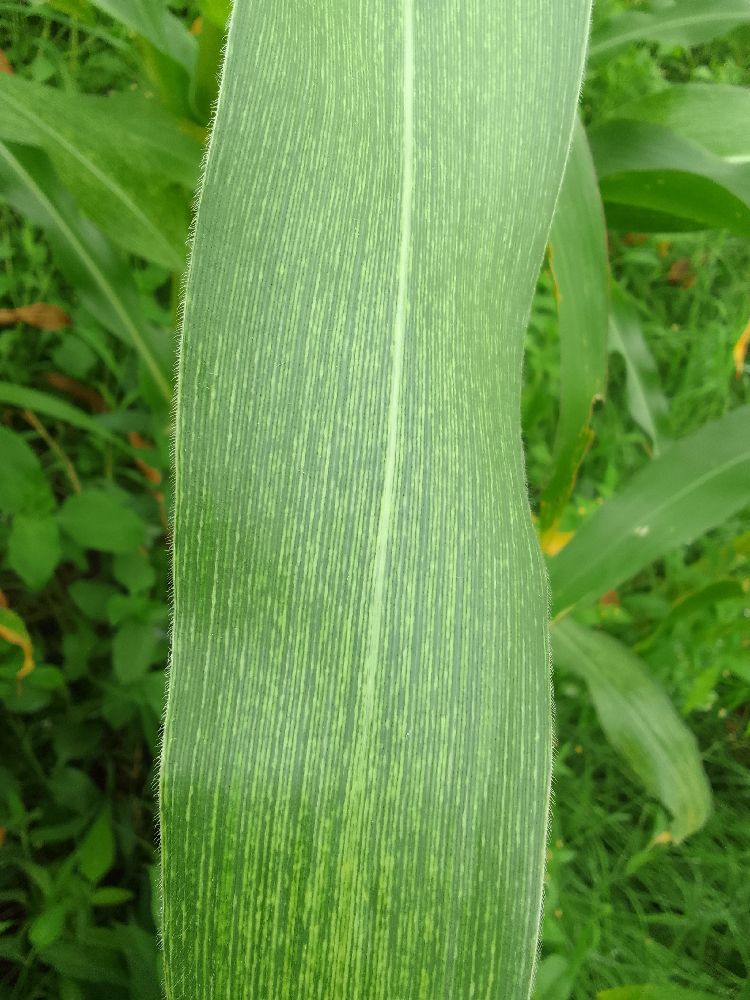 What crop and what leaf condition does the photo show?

maize, maize streak virus
